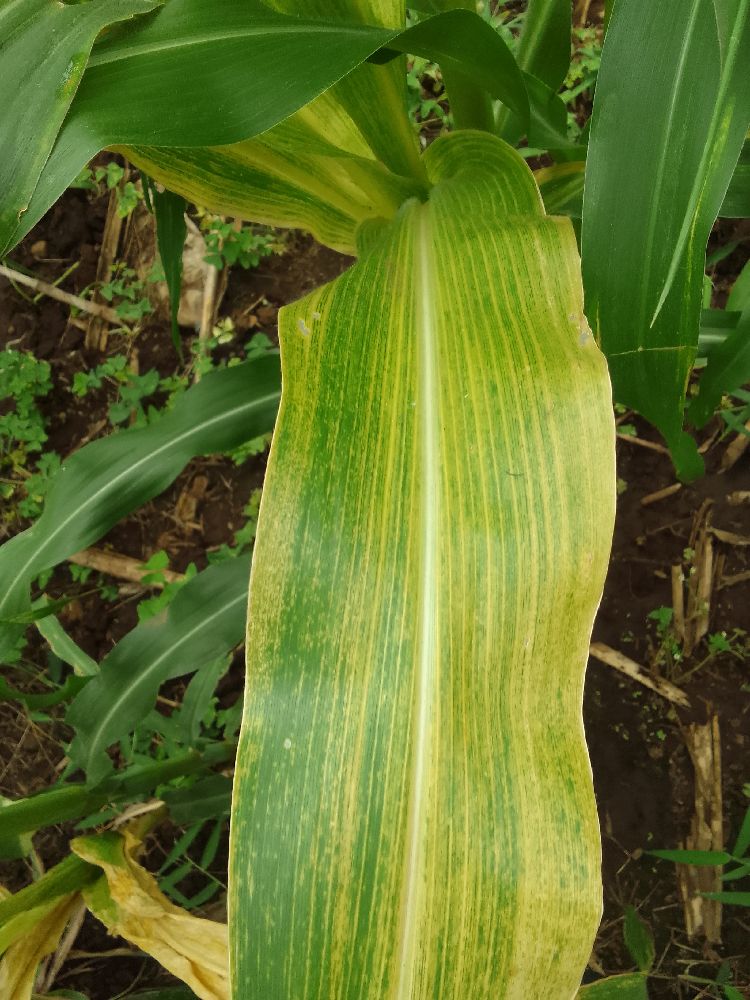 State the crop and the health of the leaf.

maize, maize lethal necrosis
